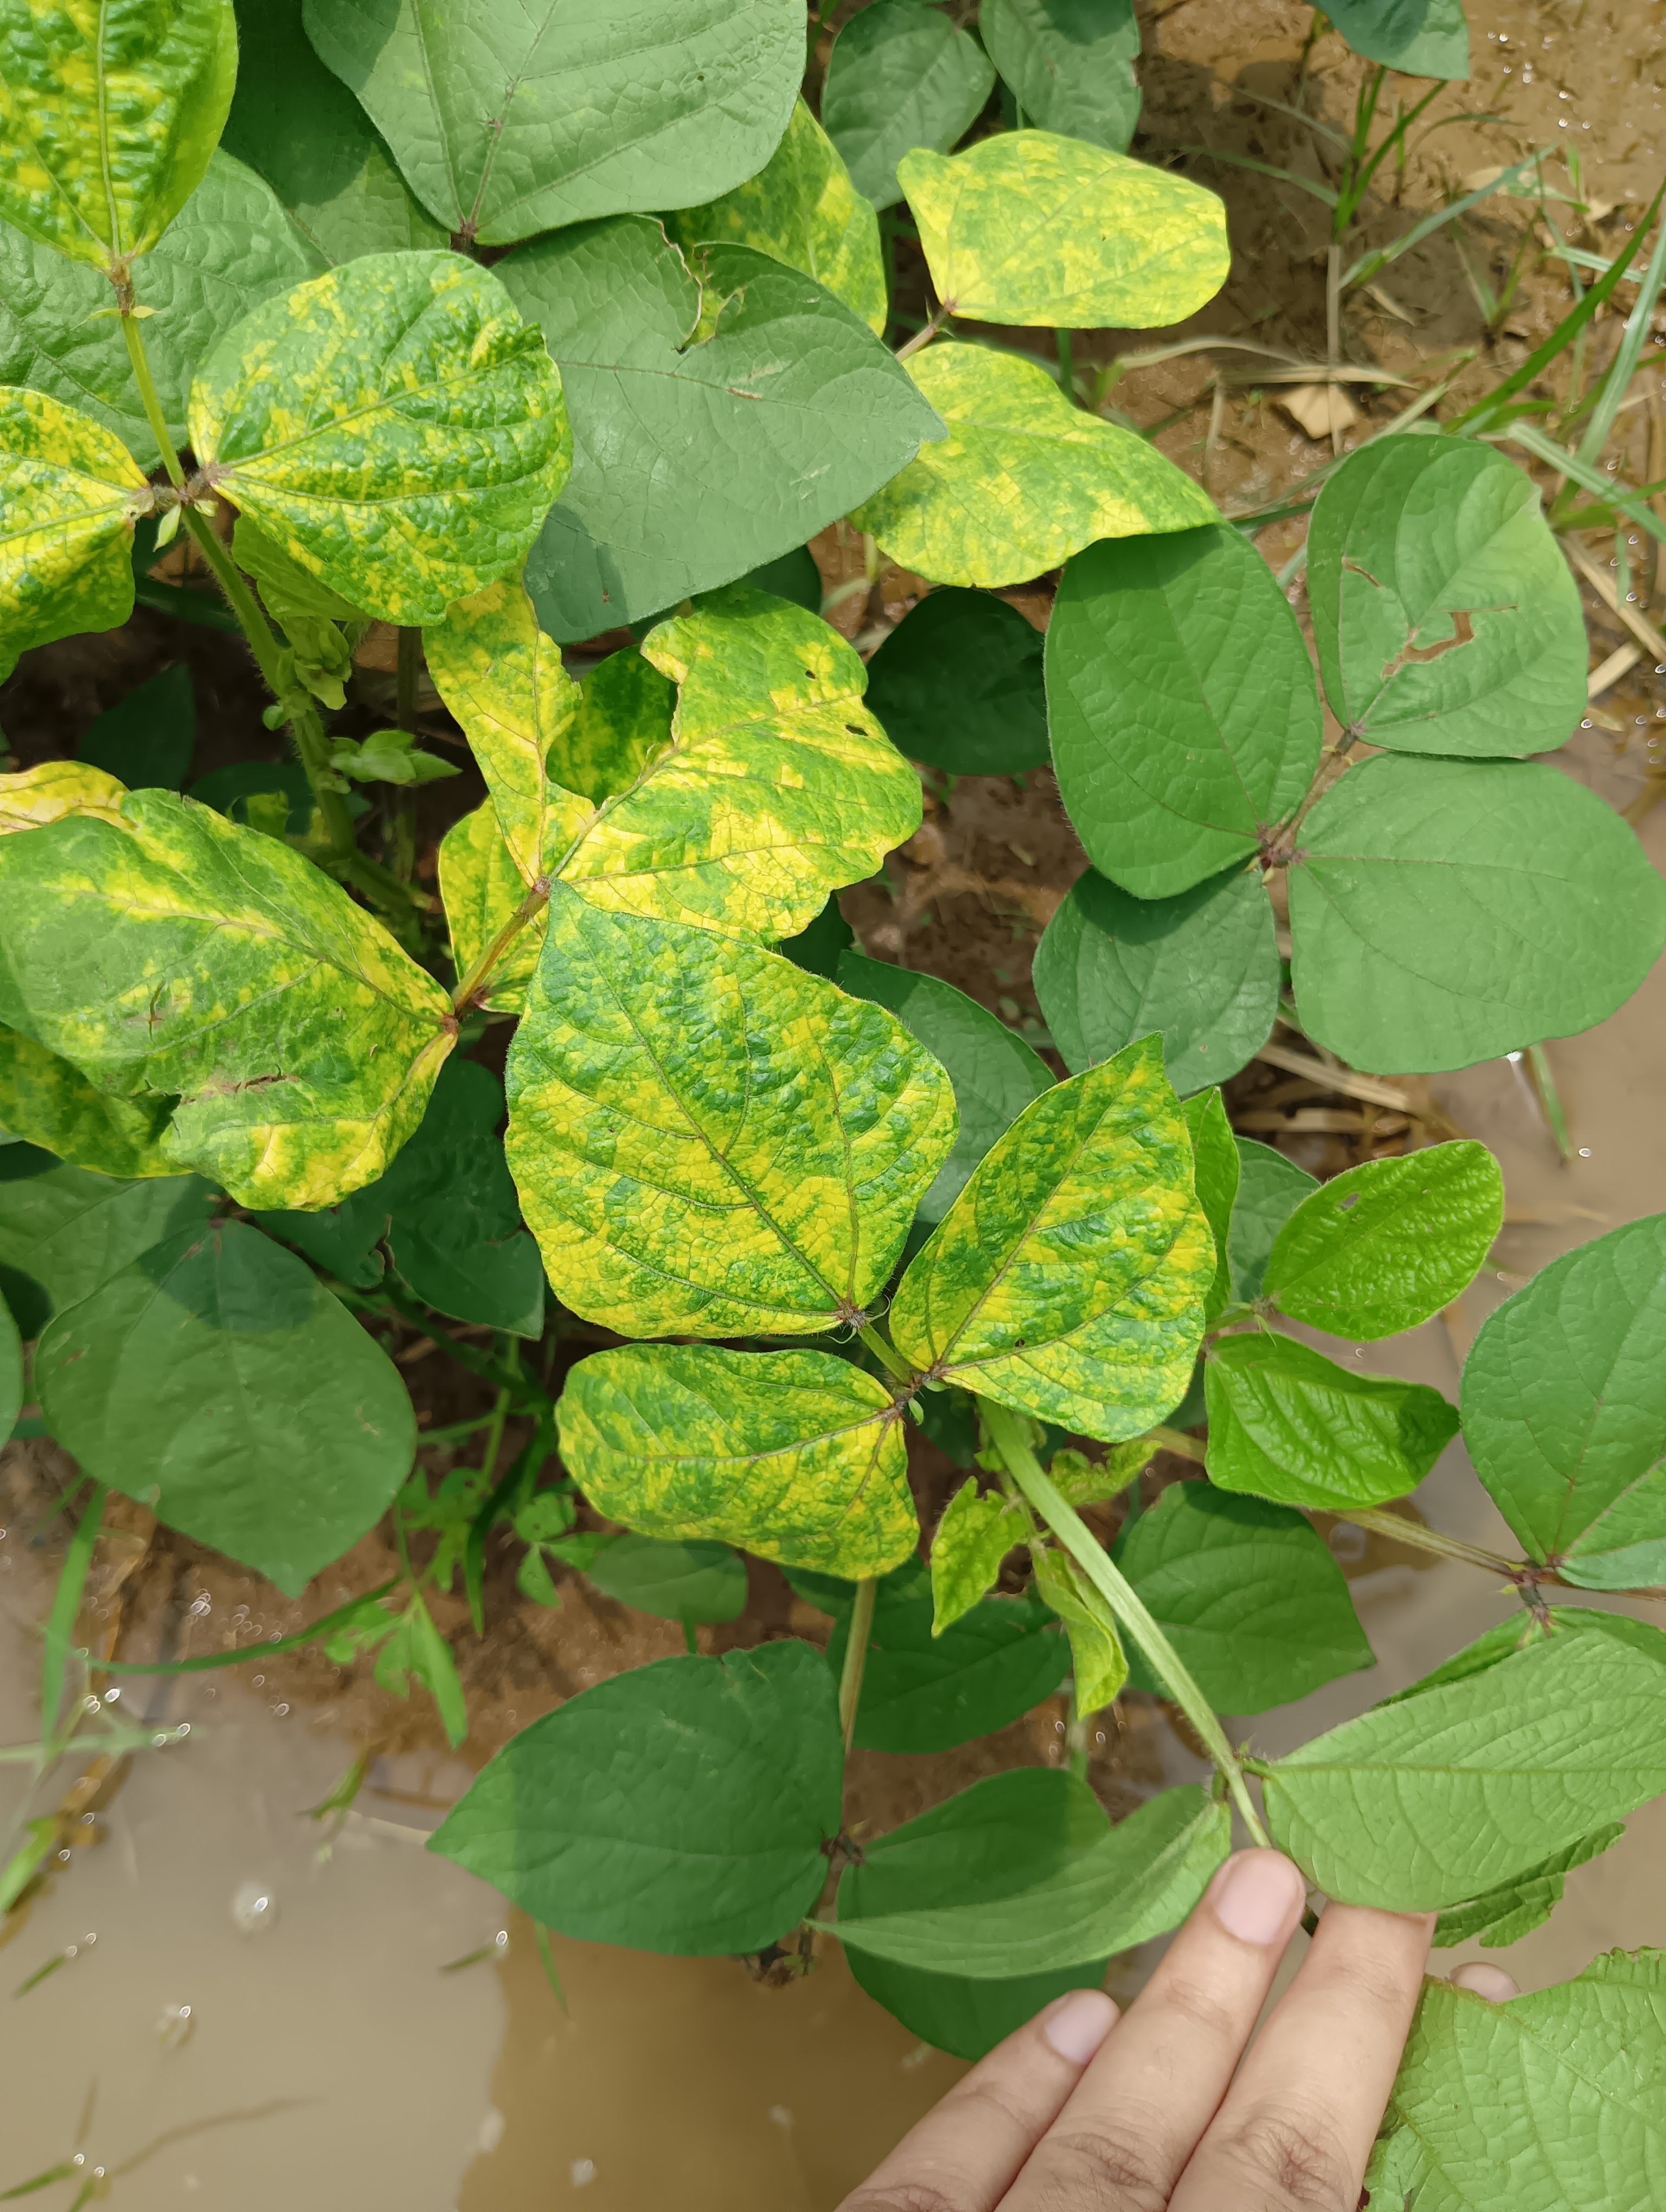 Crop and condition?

mungbean, yellow mosaic
